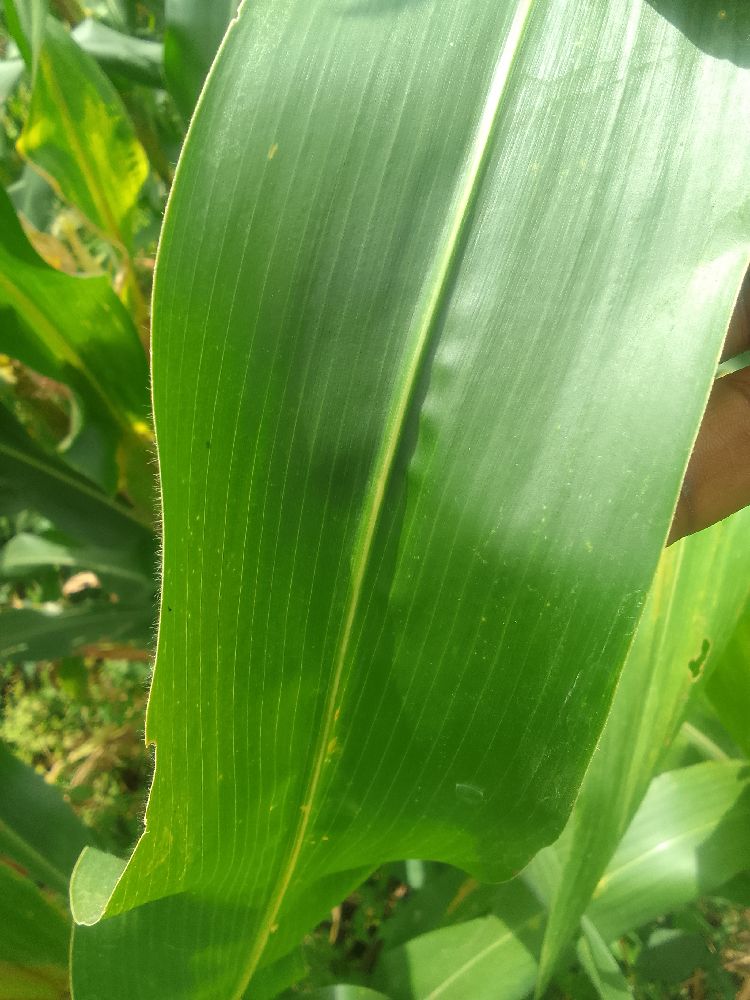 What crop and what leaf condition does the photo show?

maize, healthy
